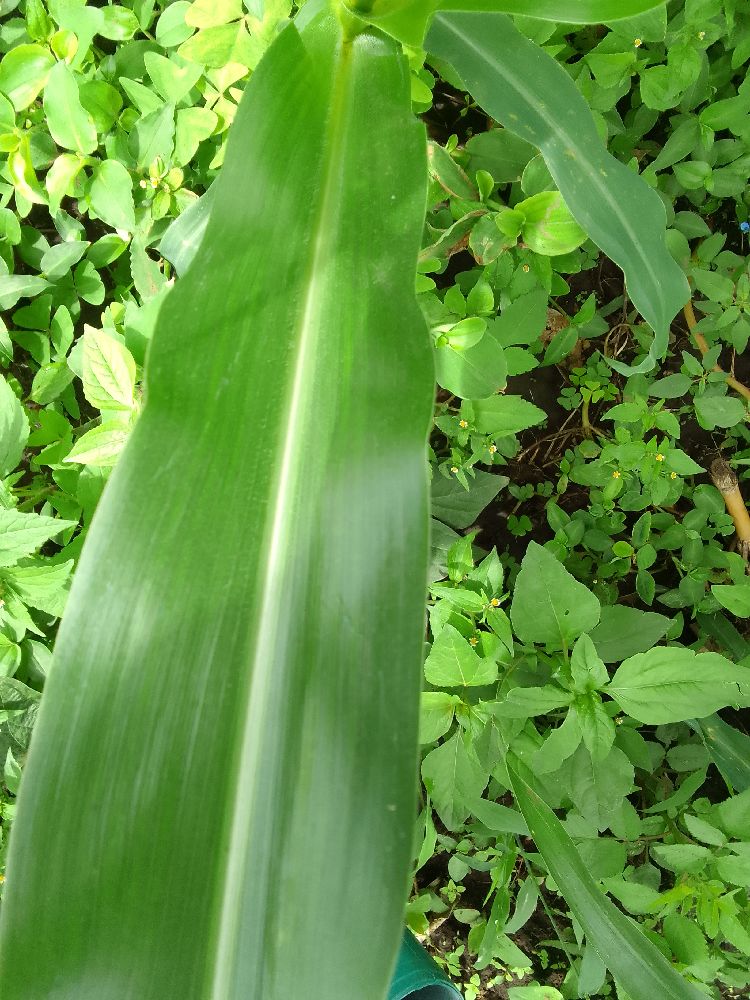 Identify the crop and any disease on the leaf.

maize, healthy
